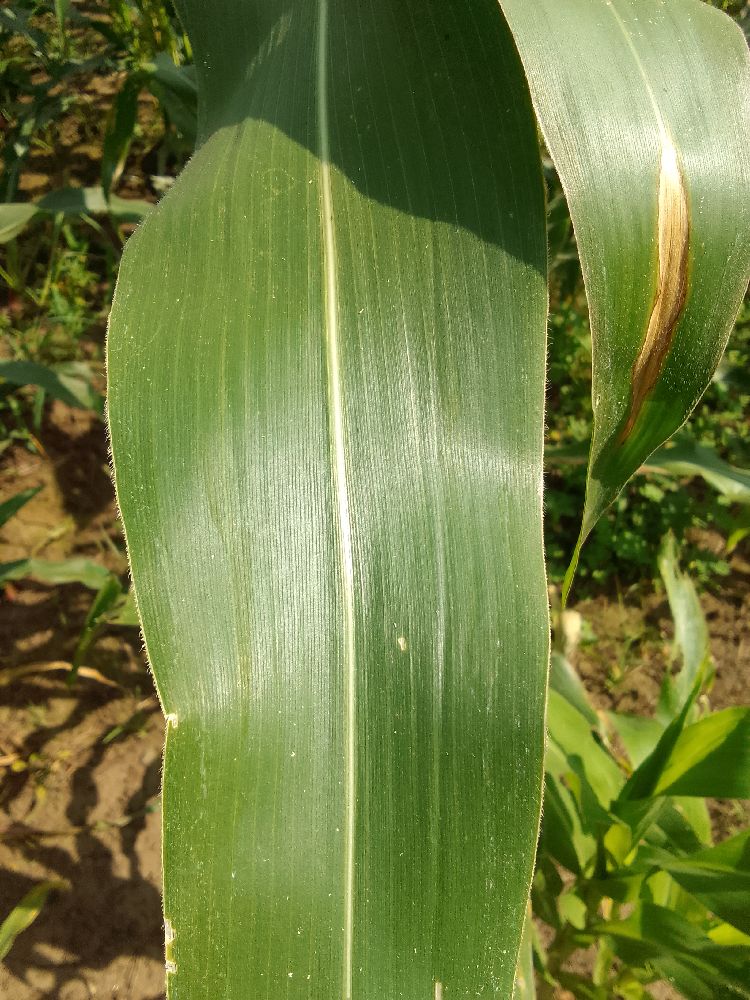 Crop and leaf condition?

maize, healthy
